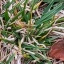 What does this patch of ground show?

grass
